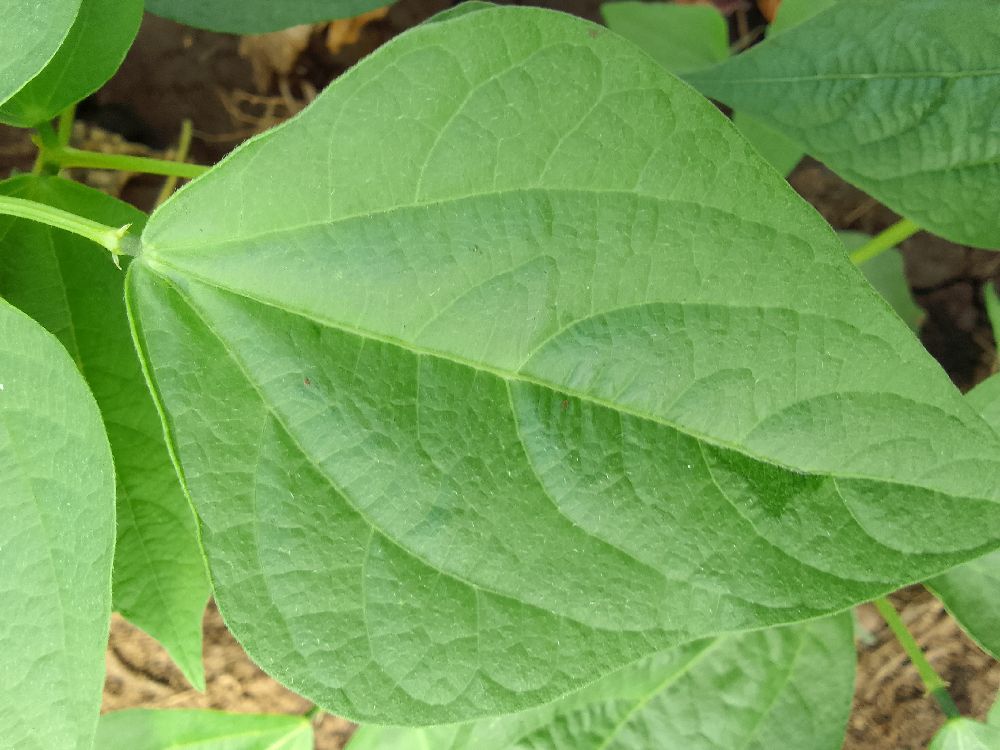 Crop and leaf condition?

common bean, healthy
